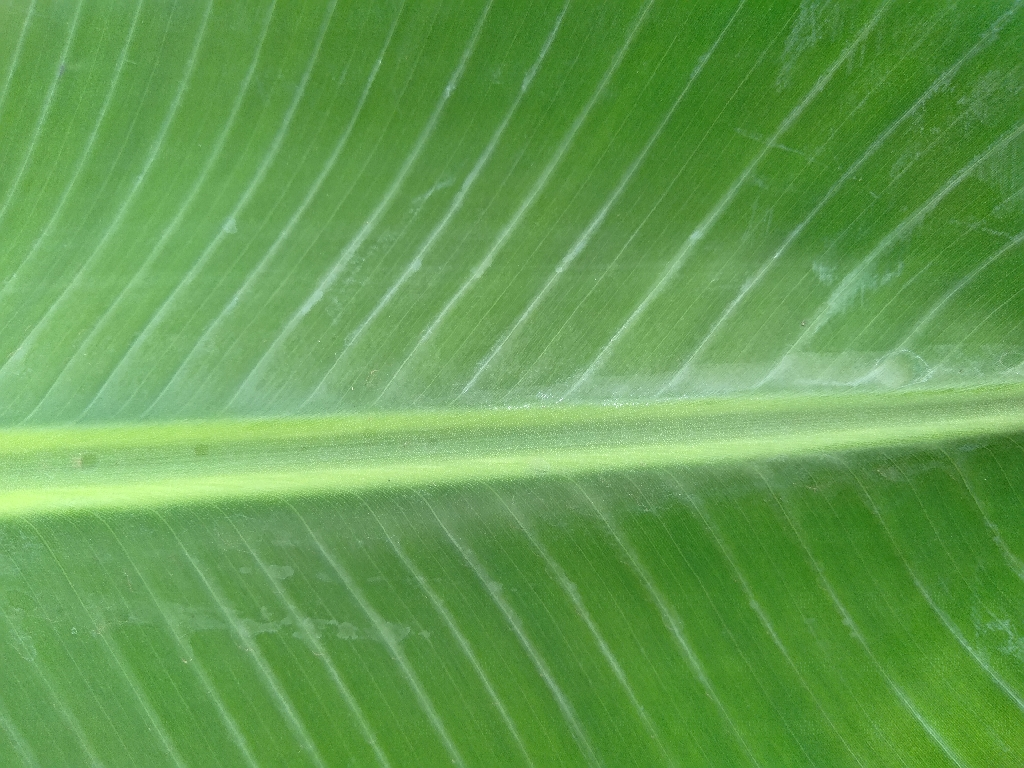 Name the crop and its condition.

banana, healthy
